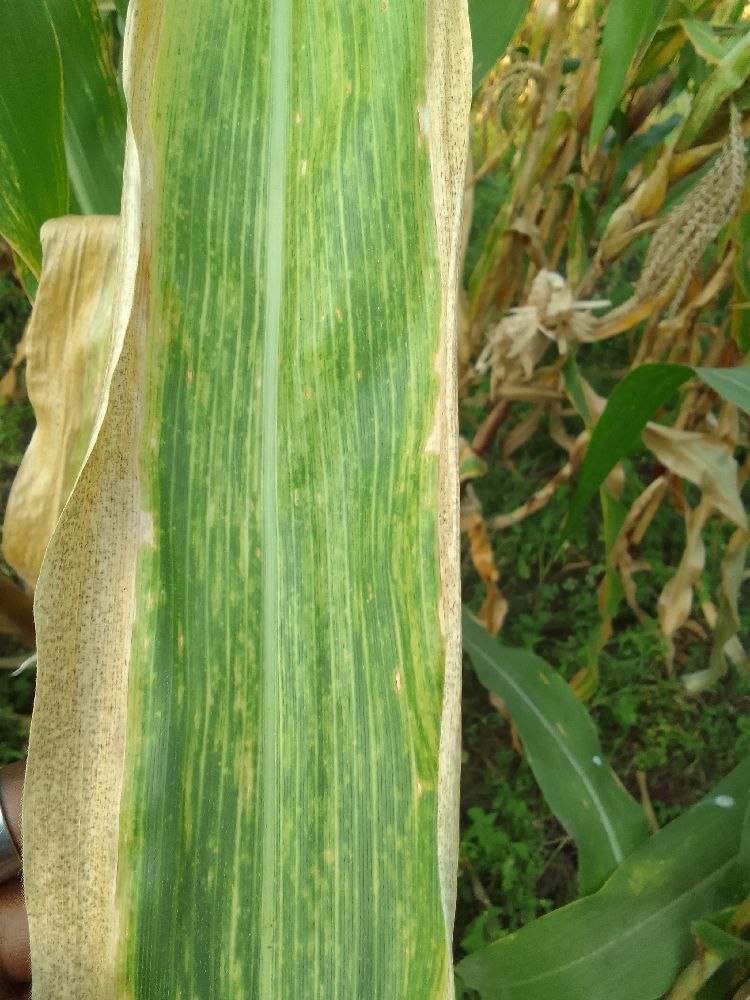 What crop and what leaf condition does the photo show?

maize, maize lethal necrosis
